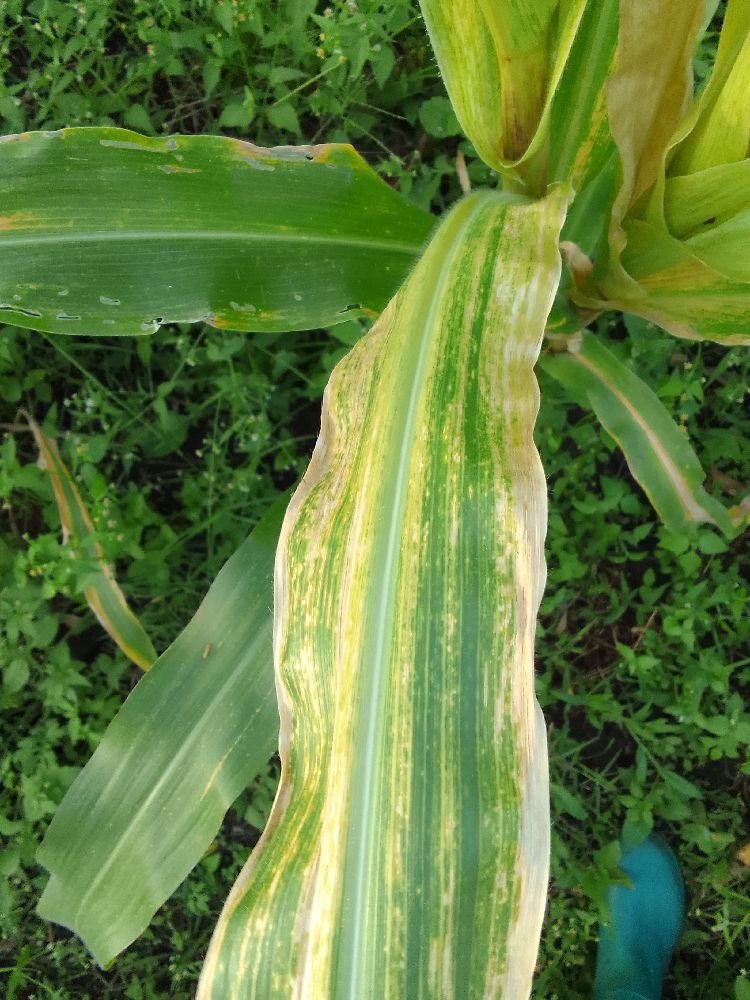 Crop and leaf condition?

maize, maize lethal necrosis
